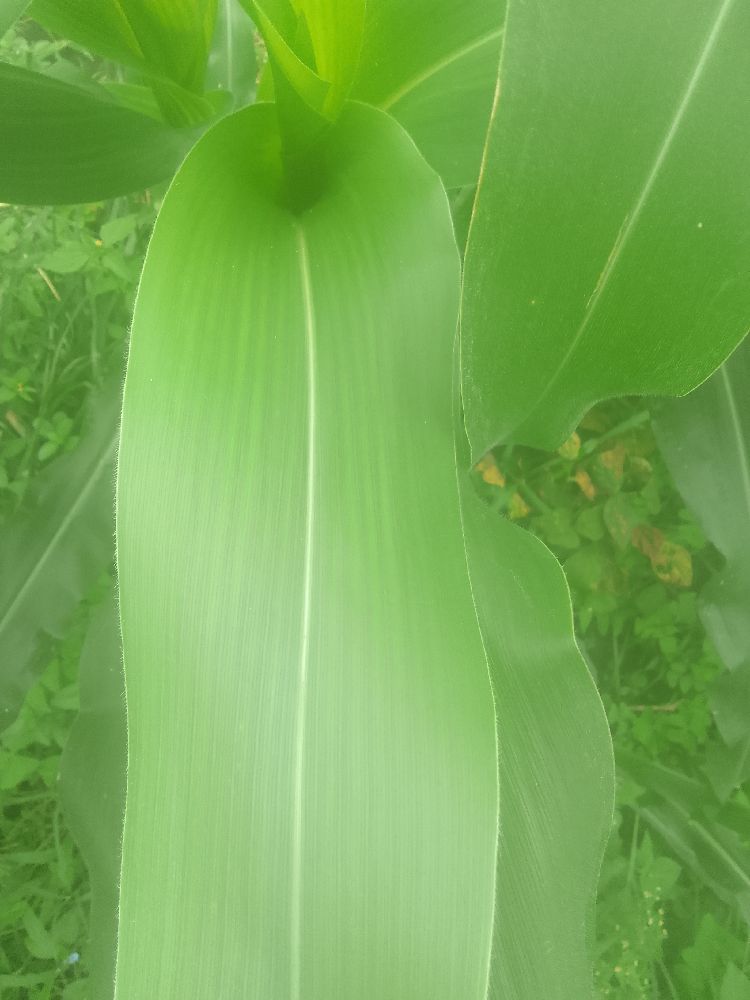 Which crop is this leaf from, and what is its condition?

maize, healthy
